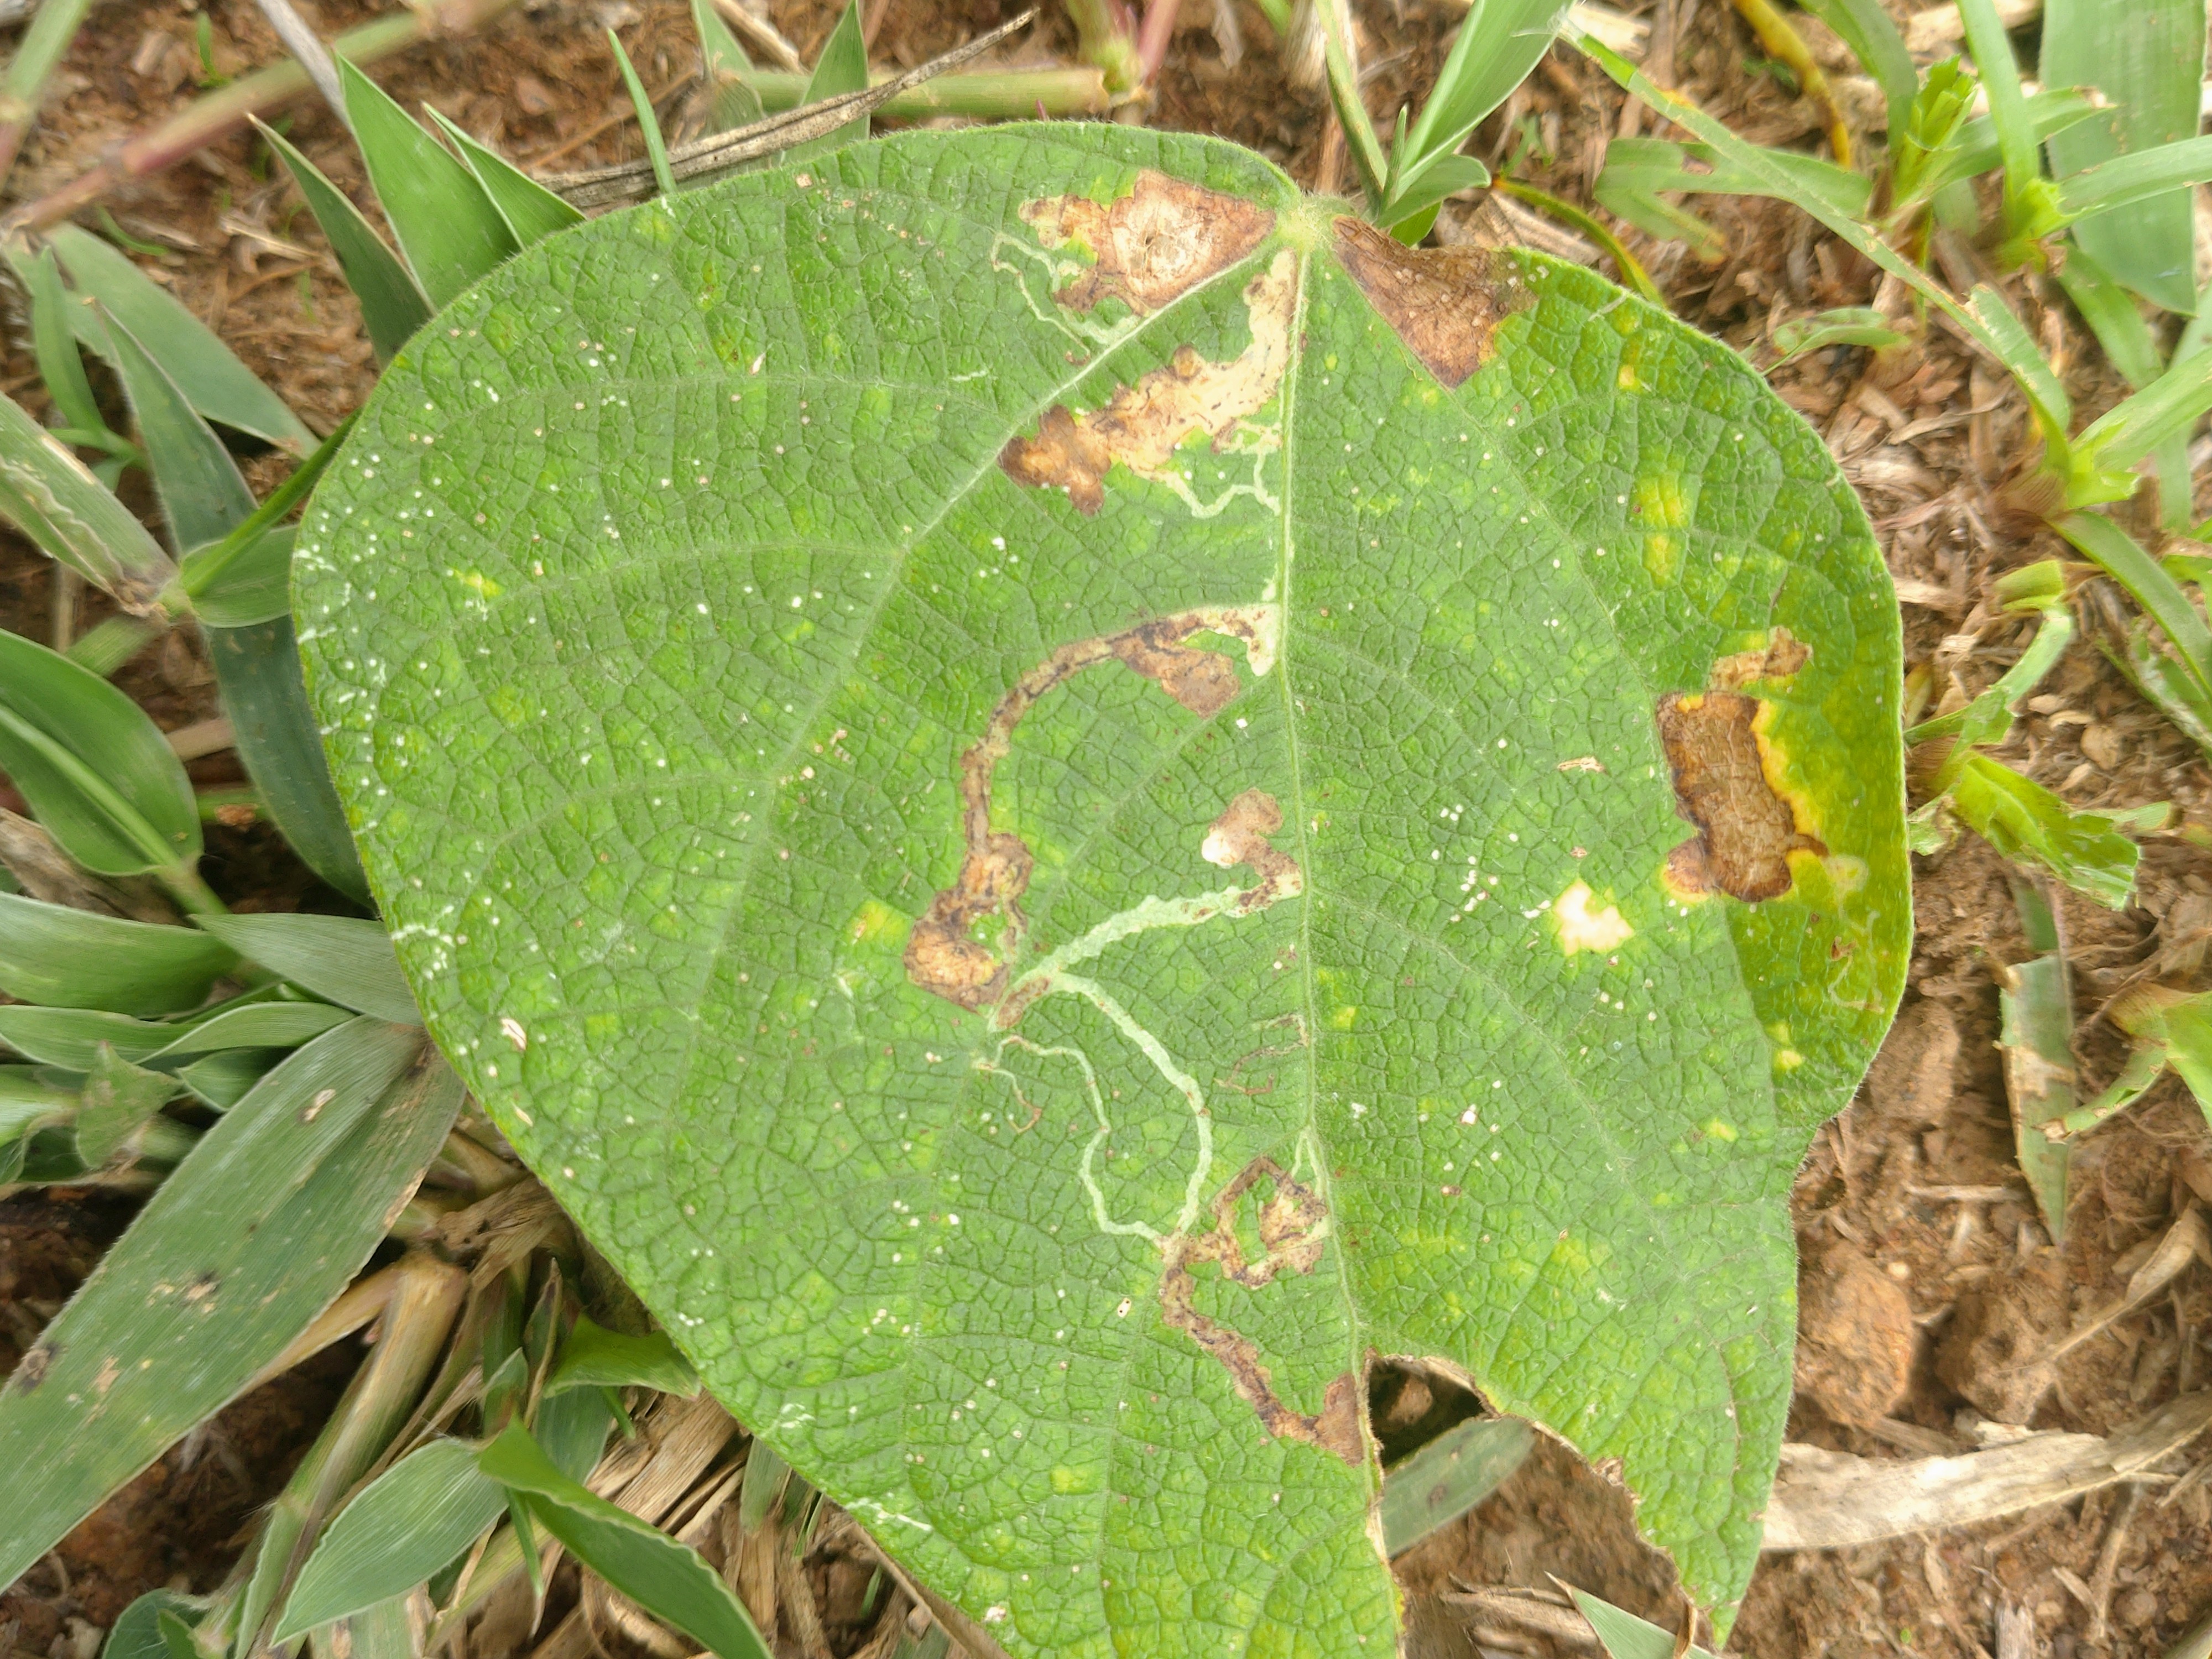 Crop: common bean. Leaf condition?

anthracnose
